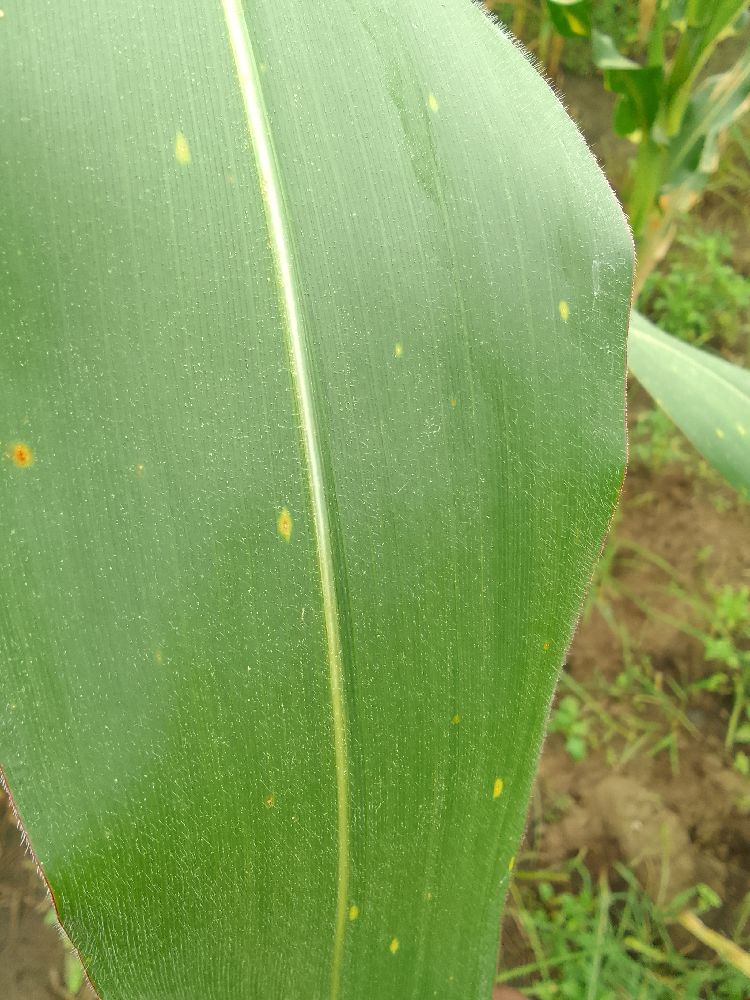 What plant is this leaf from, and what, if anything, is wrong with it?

maize, healthy
